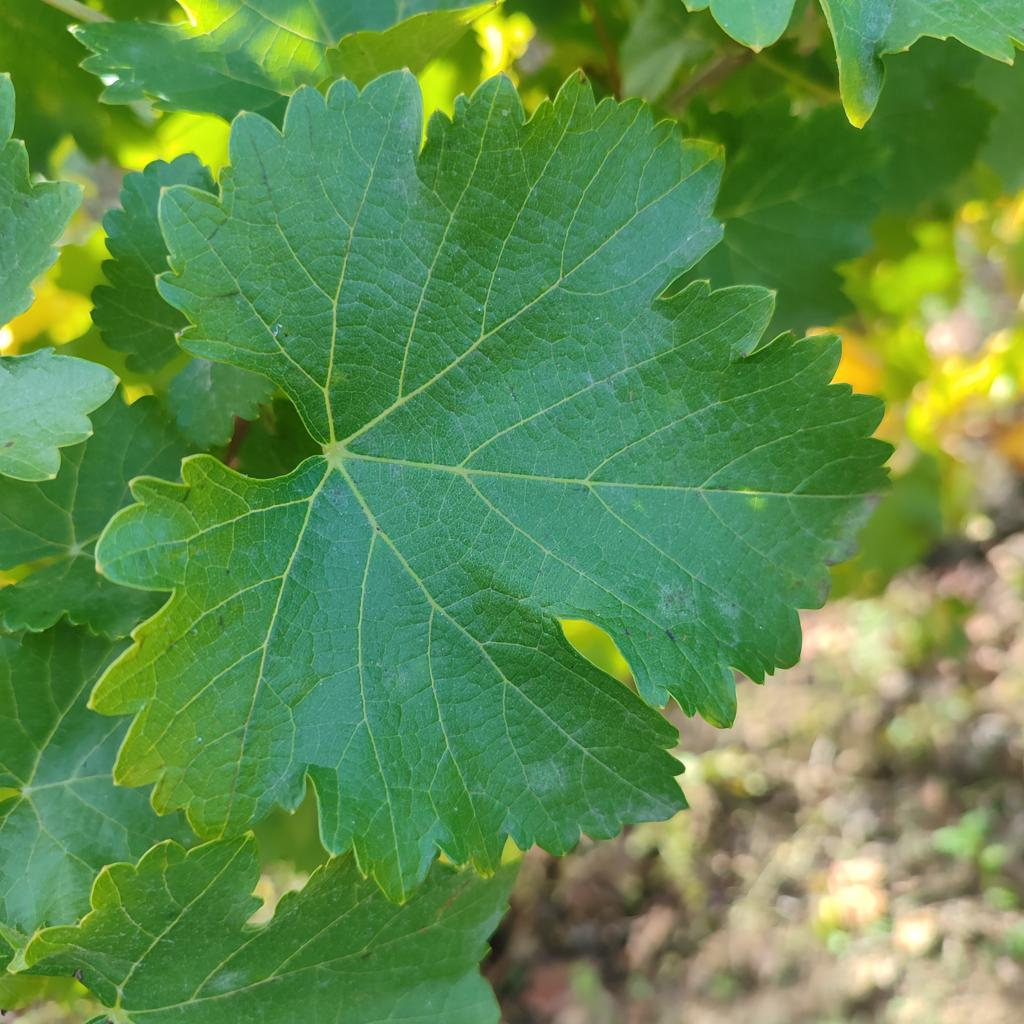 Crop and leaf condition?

grapevine, powdery mildew
